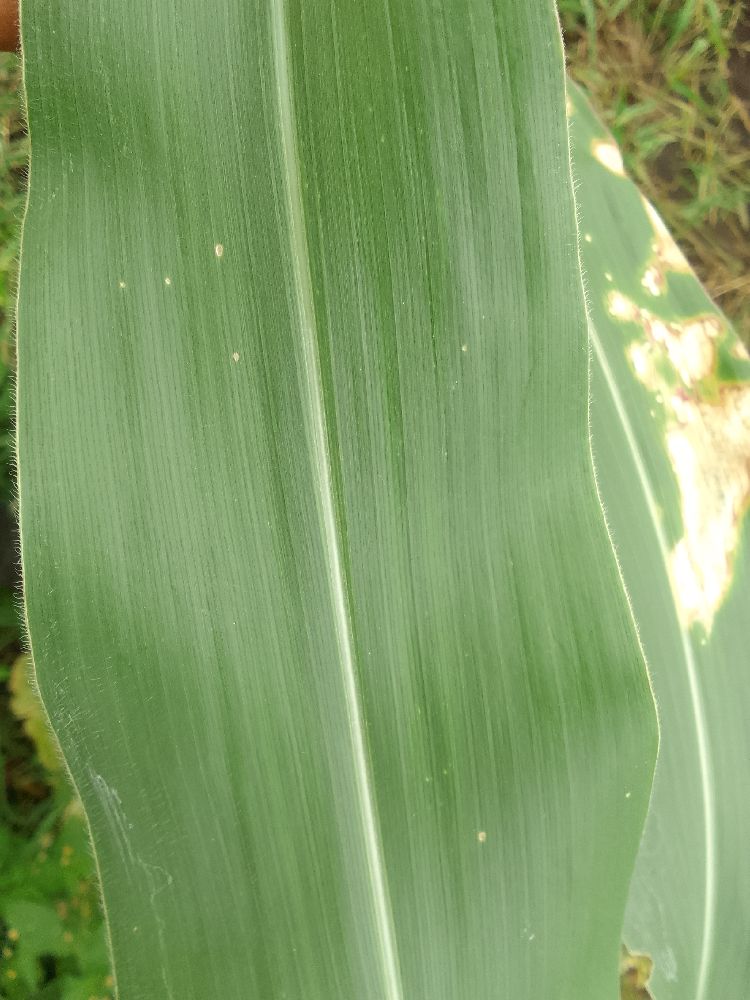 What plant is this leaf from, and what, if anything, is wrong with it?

maize, healthy
